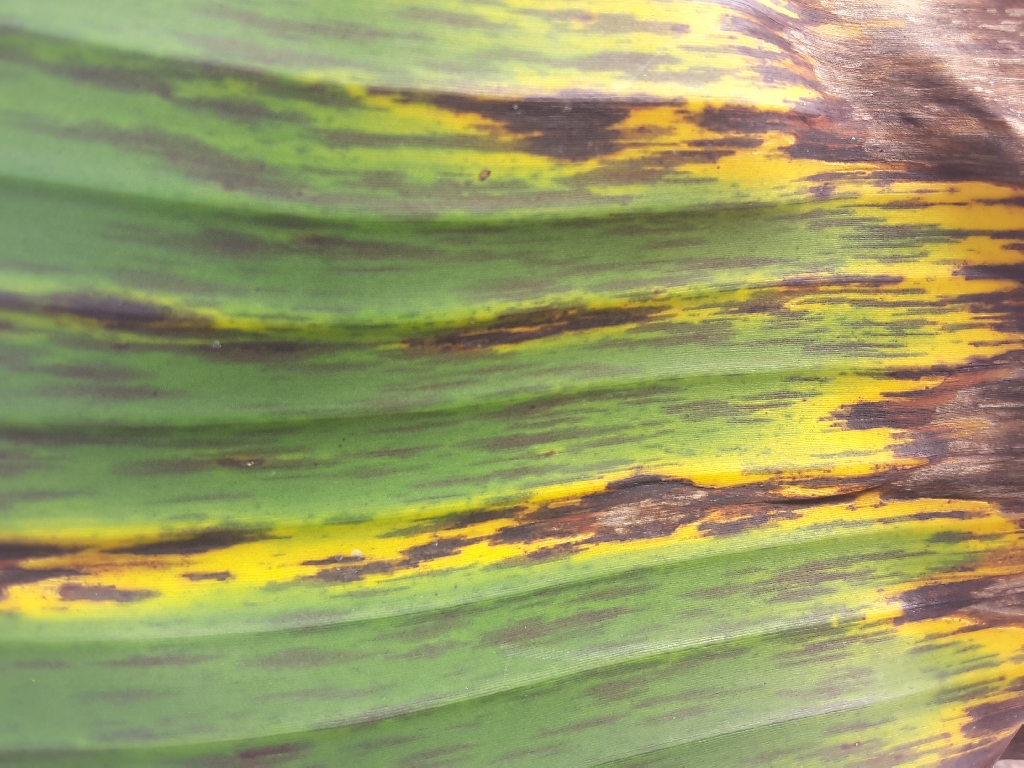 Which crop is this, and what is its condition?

banana, black sigatoka
